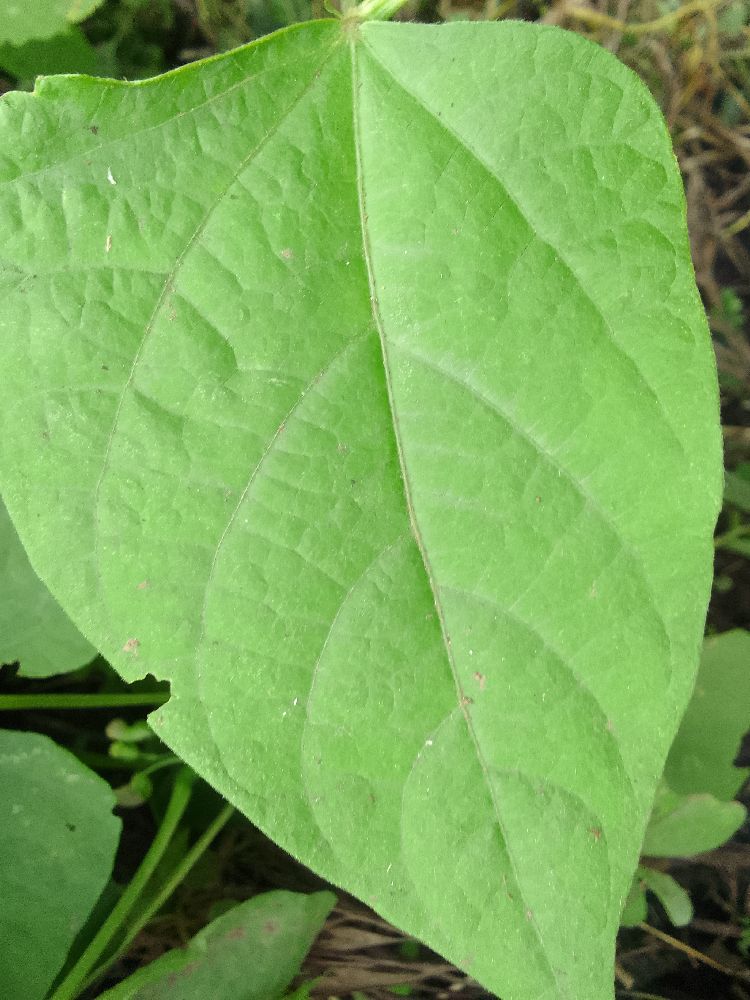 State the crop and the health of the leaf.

common bean, healthy
